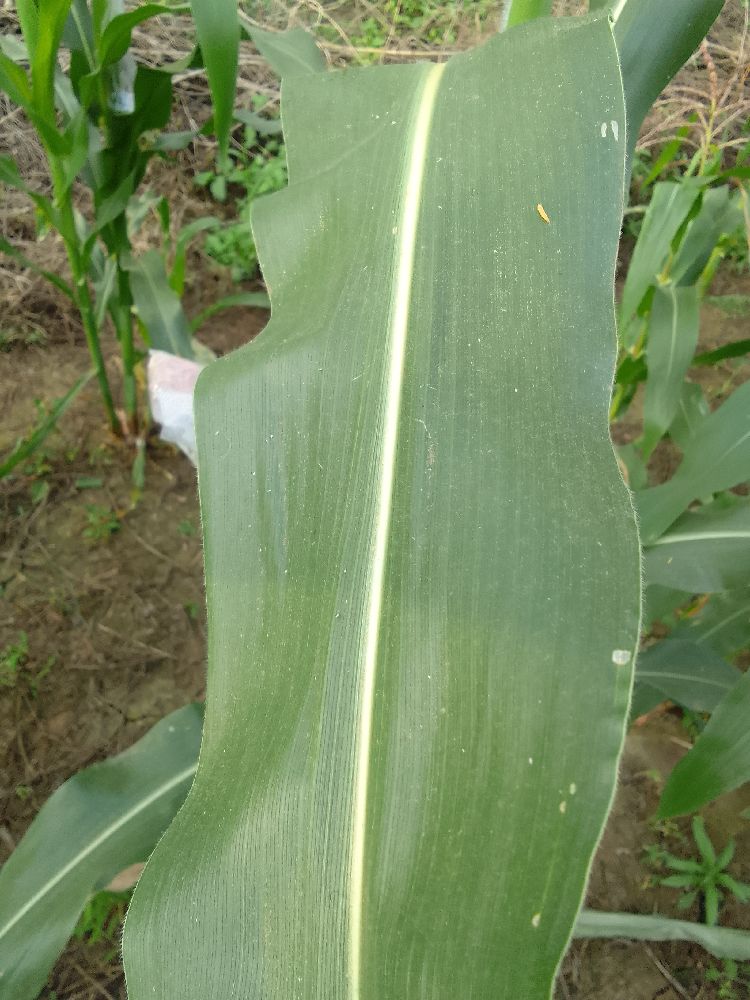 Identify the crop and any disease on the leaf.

maize, healthy
